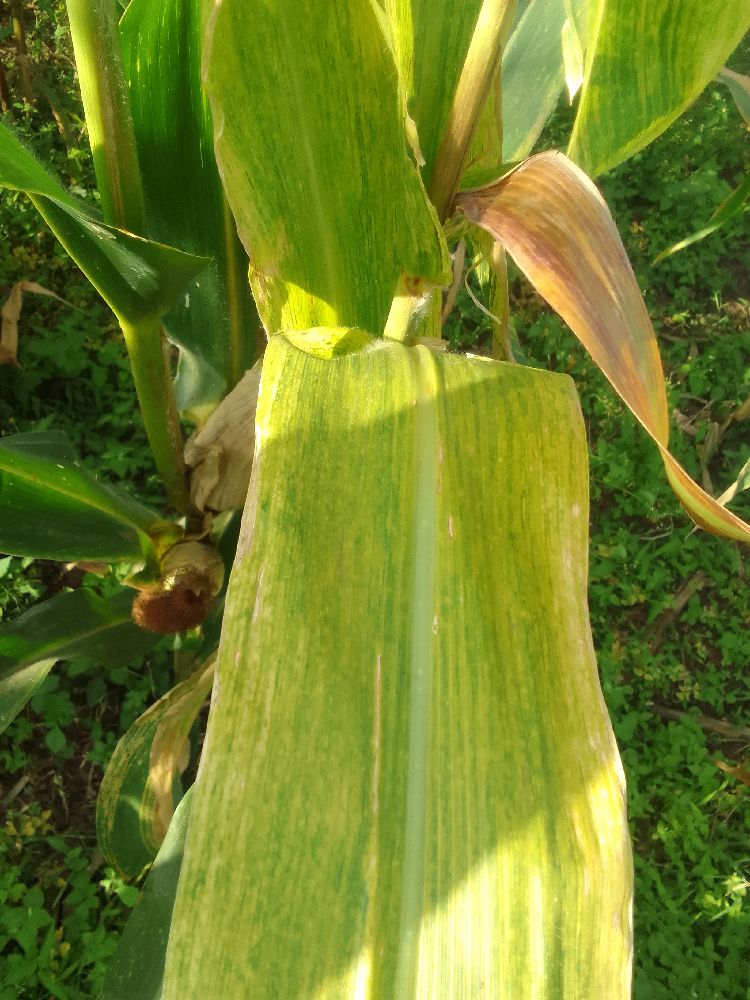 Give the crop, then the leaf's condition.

maize, maize lethal necrosis
